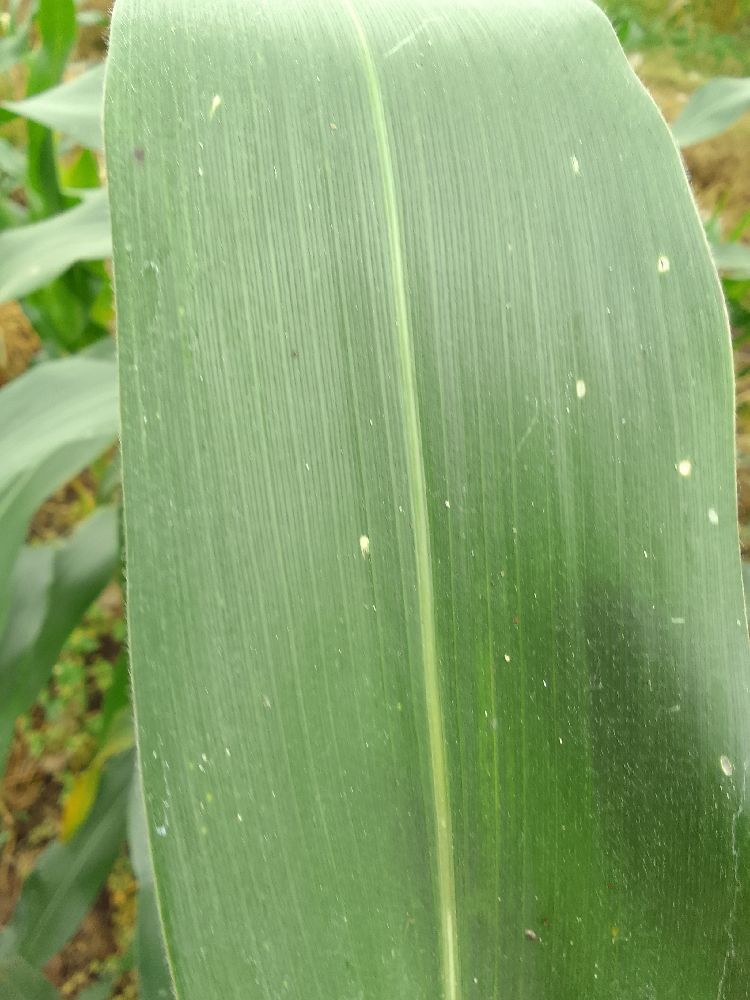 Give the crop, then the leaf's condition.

maize, healthy
